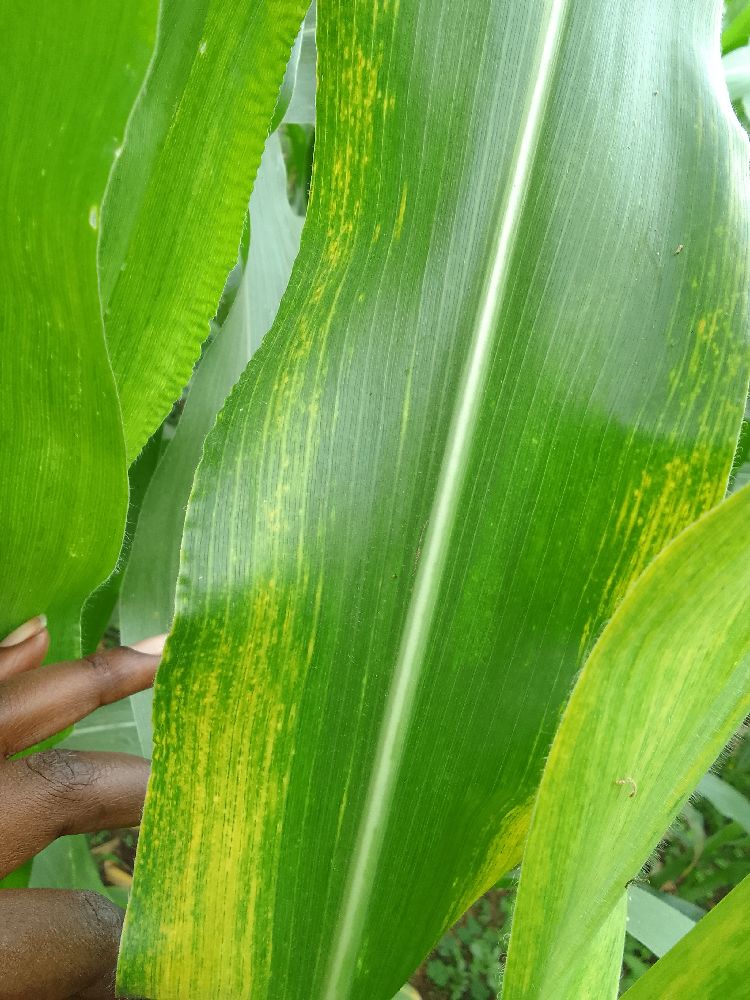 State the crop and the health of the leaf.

maize, maize lethal necrosis
